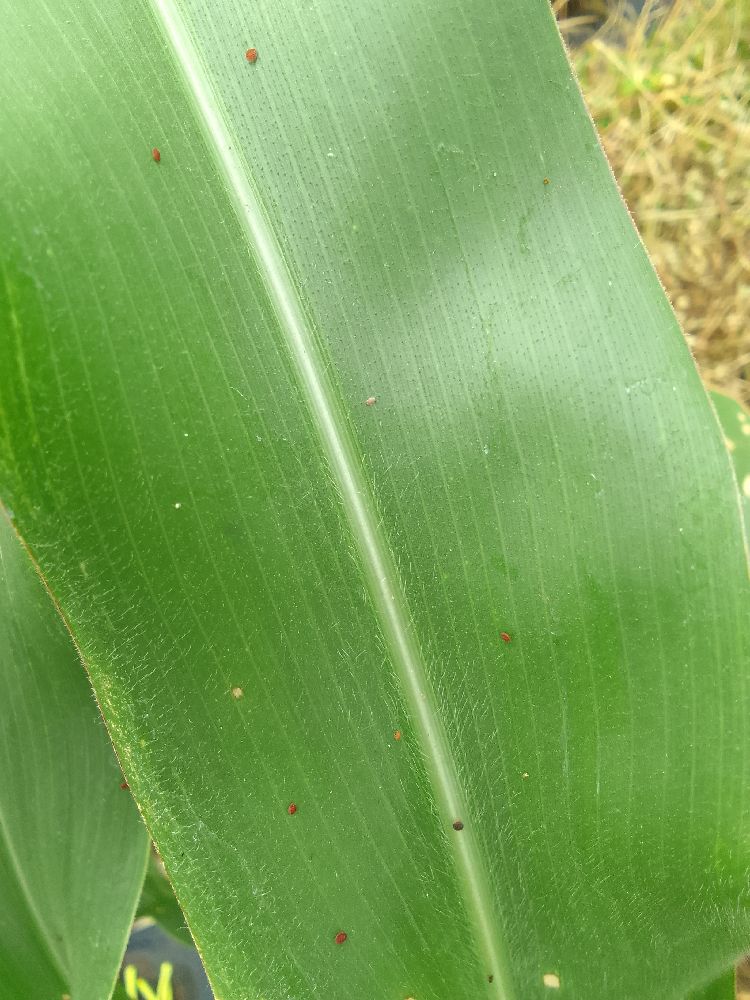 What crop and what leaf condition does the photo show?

maize, healthy
